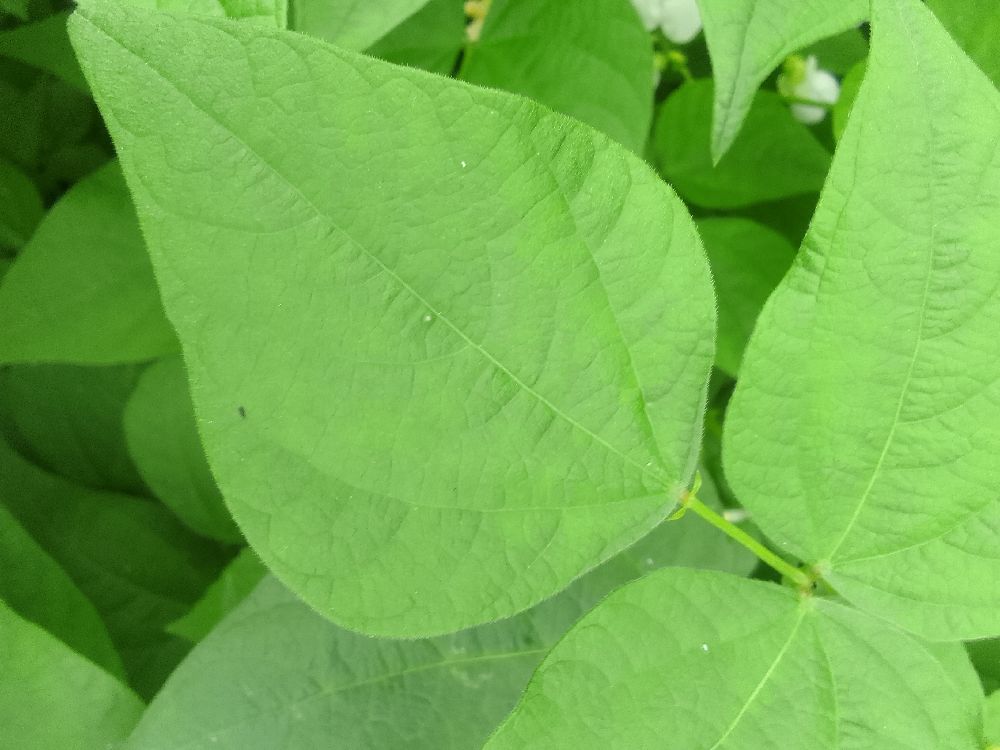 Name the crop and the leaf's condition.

common bean, healthy
